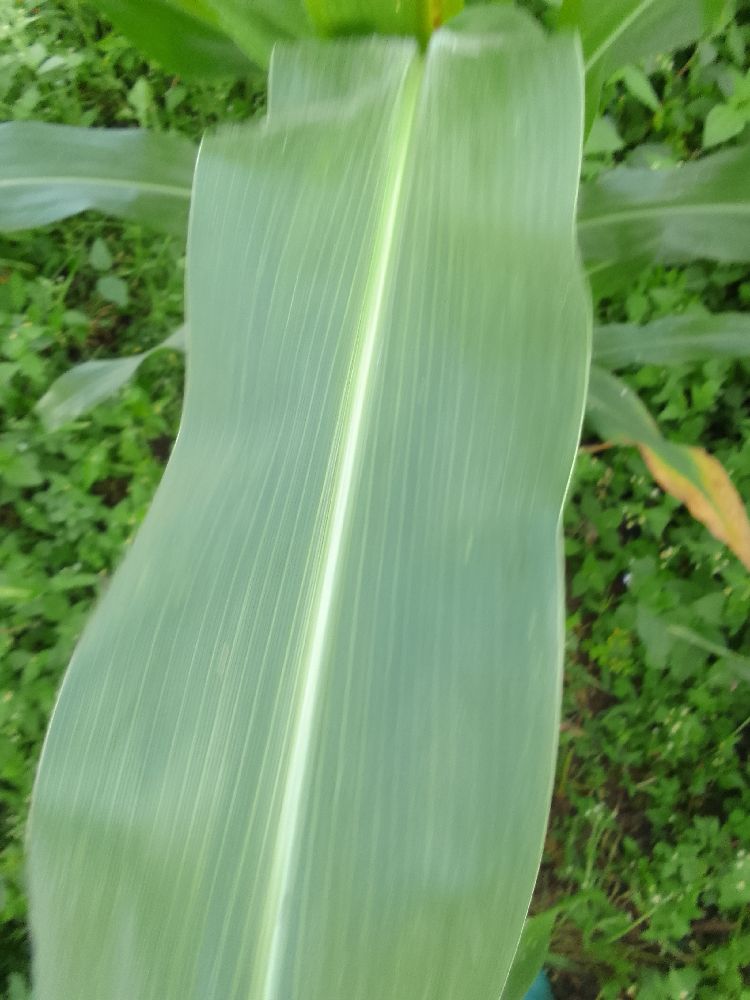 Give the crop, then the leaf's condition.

maize, healthy
